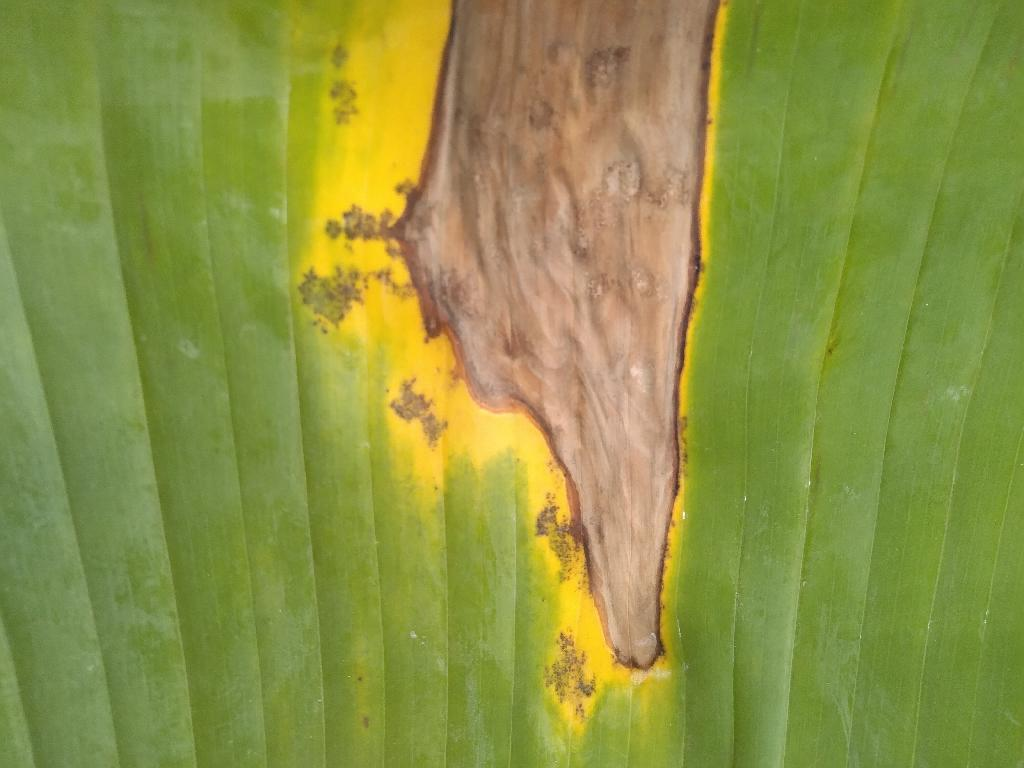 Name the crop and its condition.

banana, black sigatoka
